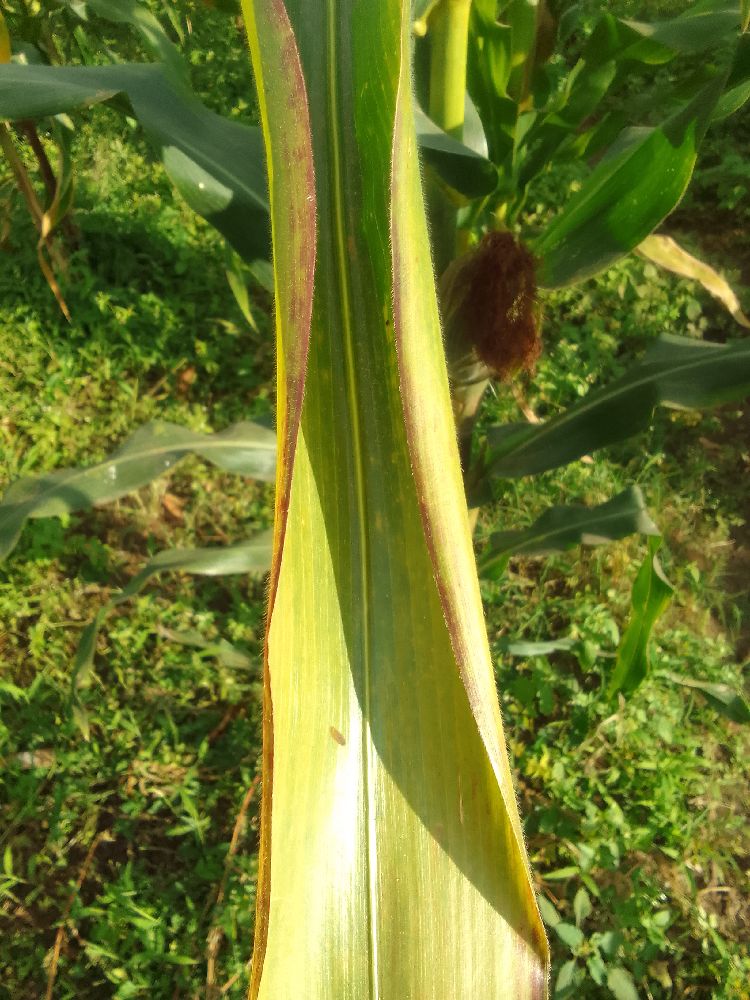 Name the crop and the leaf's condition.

maize, maize lethal necrosis
